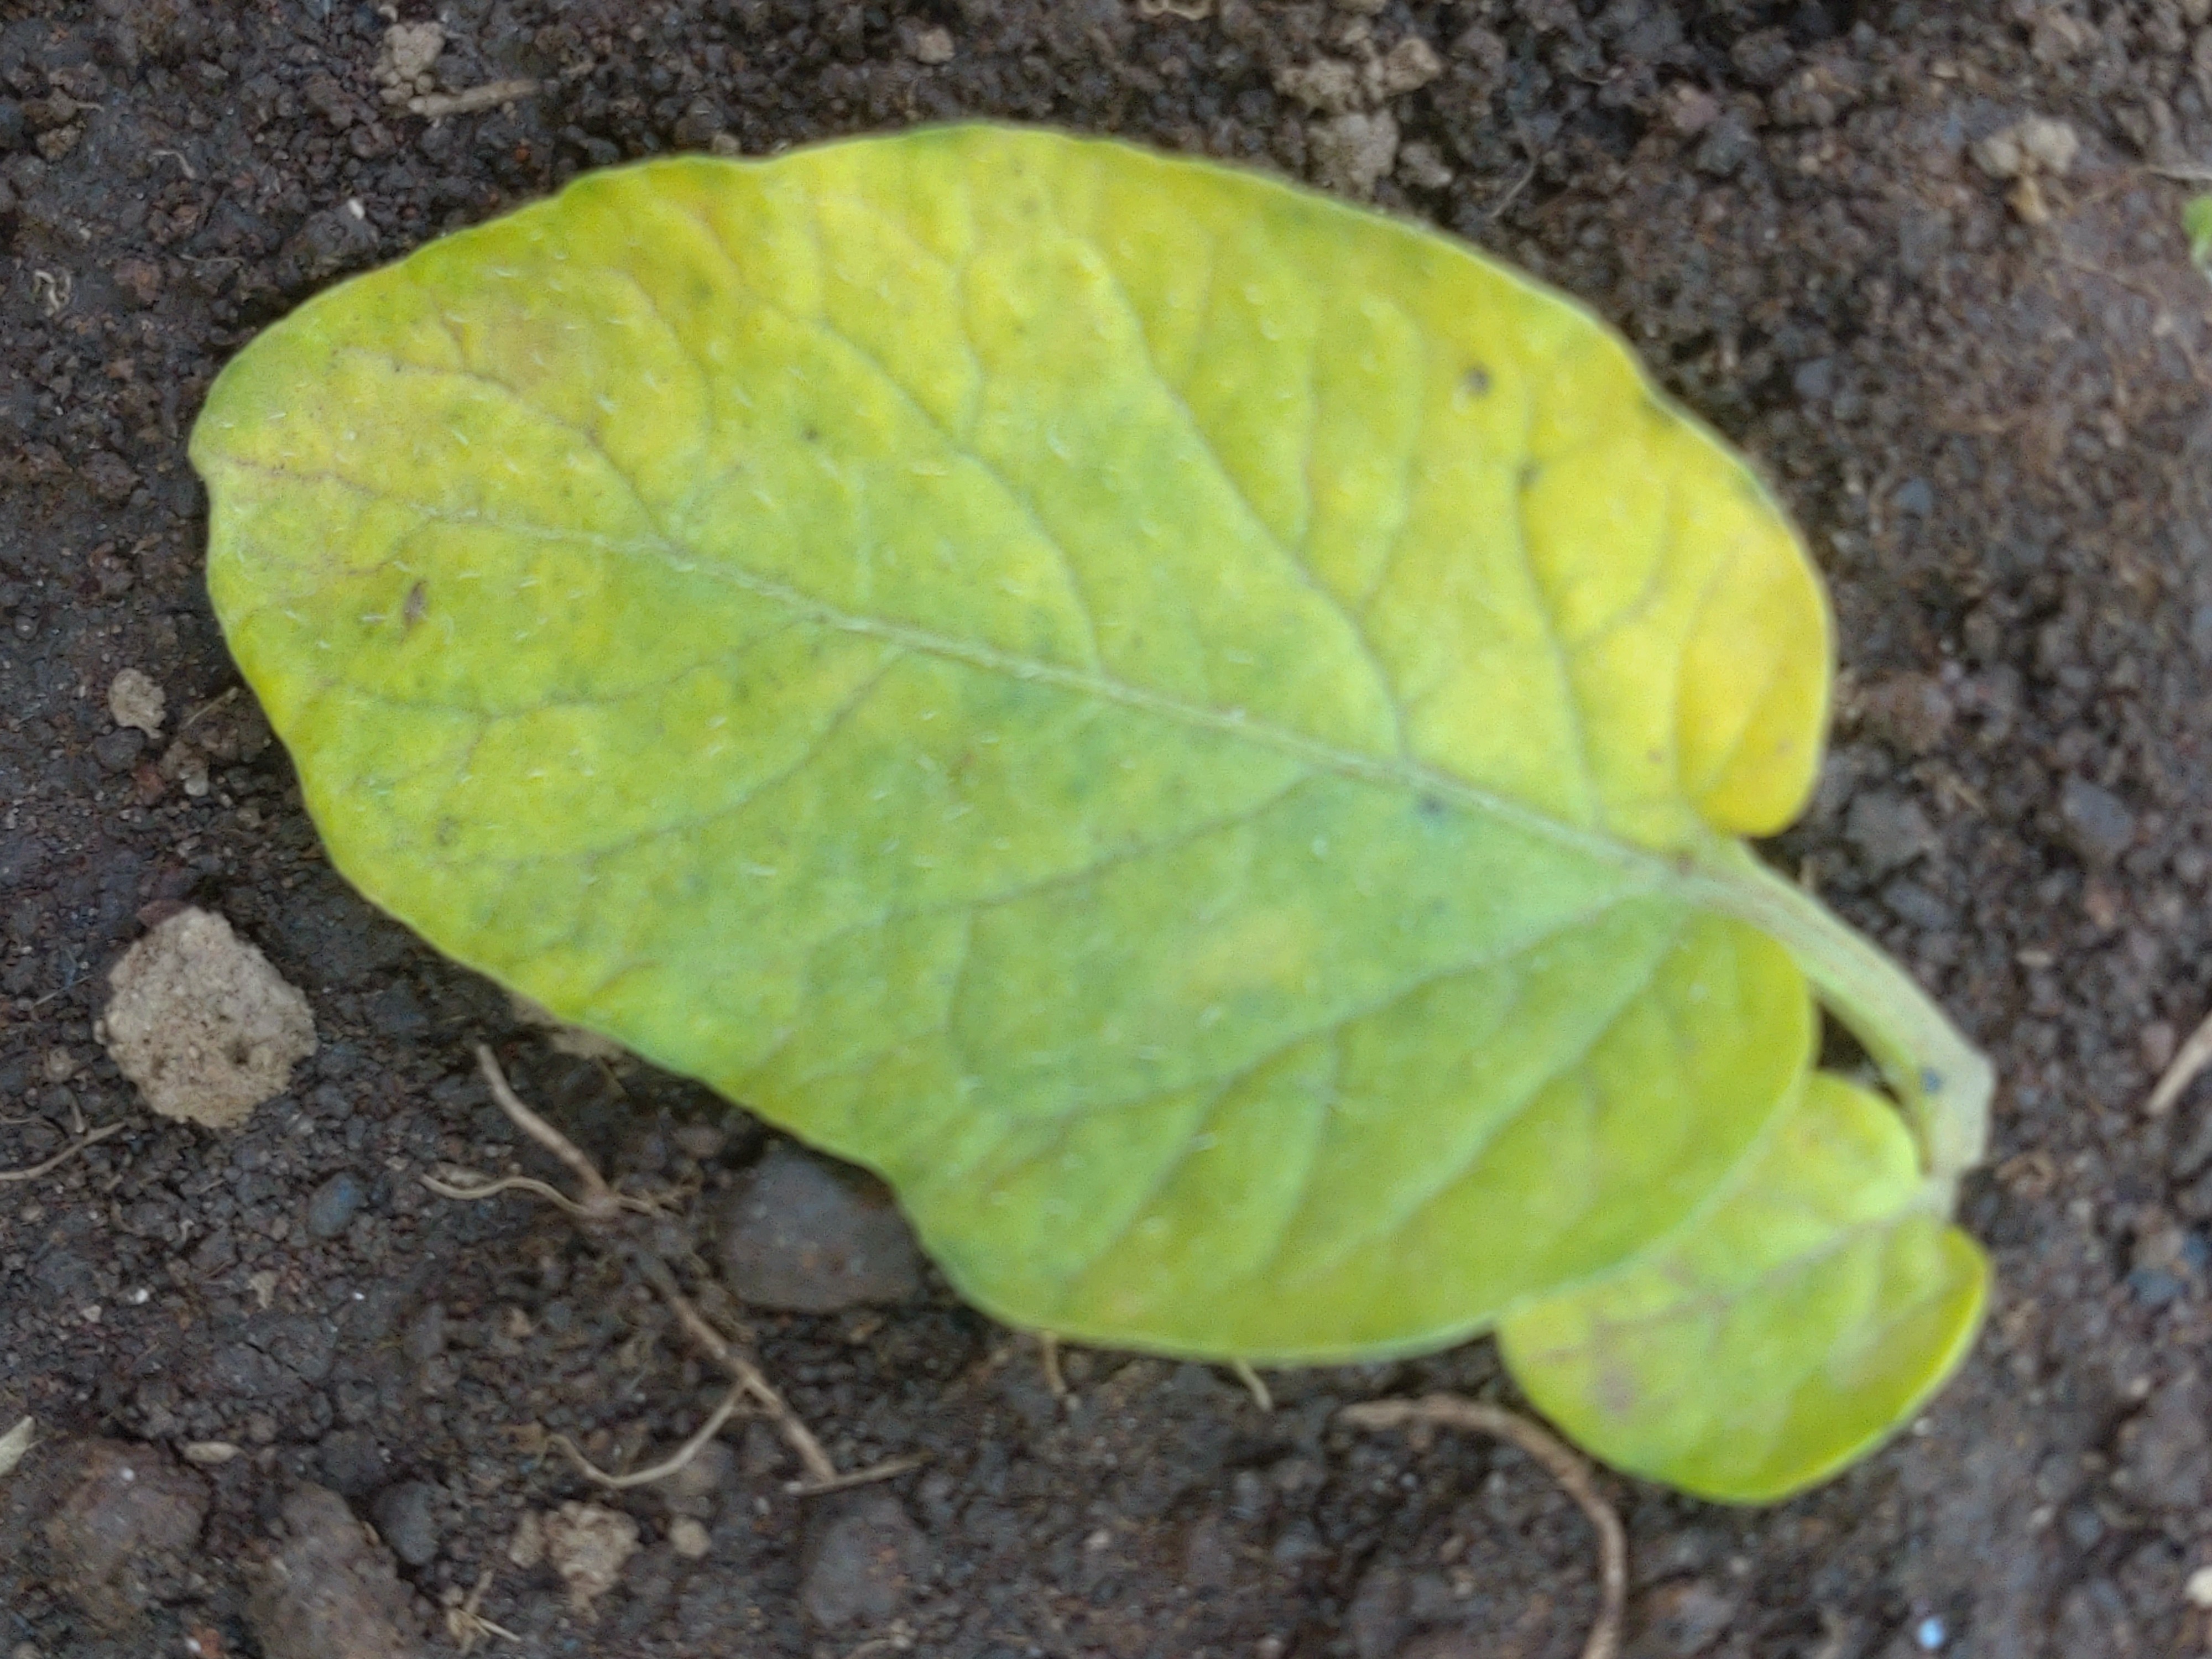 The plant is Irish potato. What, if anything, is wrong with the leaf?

late blight
